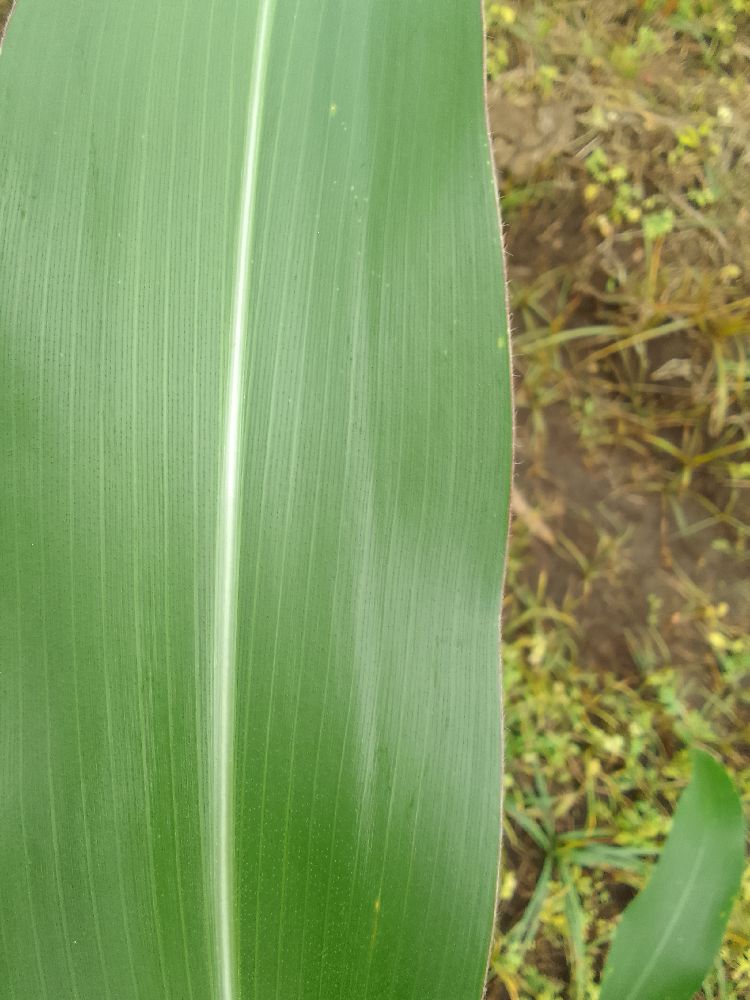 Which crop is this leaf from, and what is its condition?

maize, healthy
